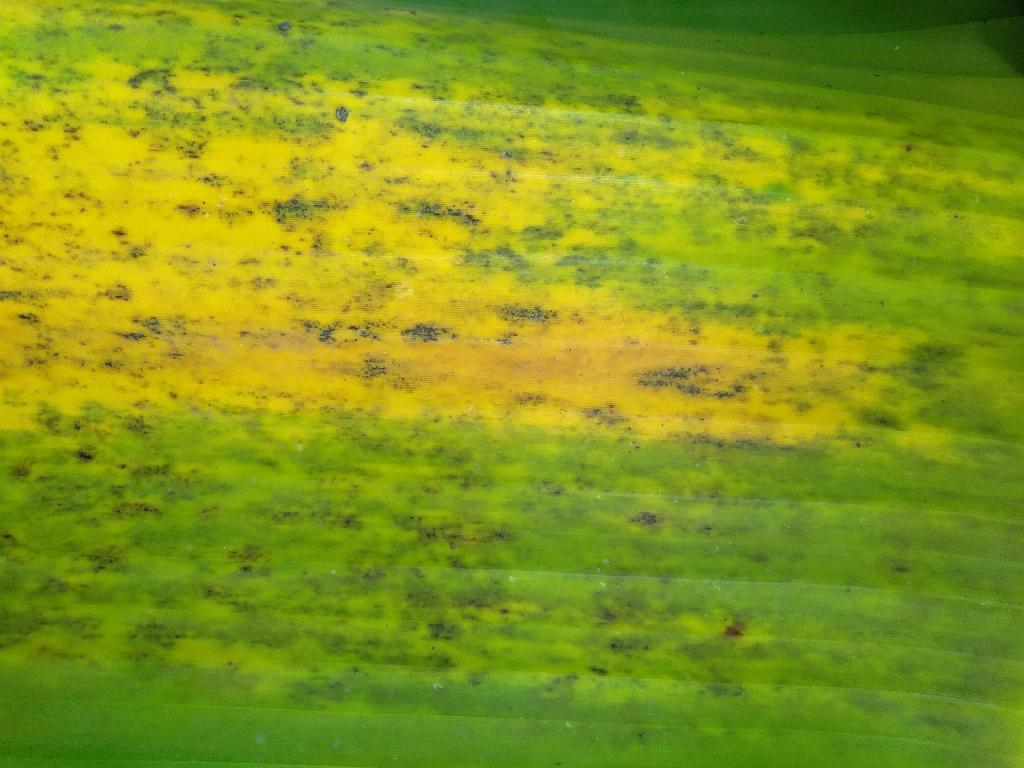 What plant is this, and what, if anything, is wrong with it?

banana, black sigatoka
